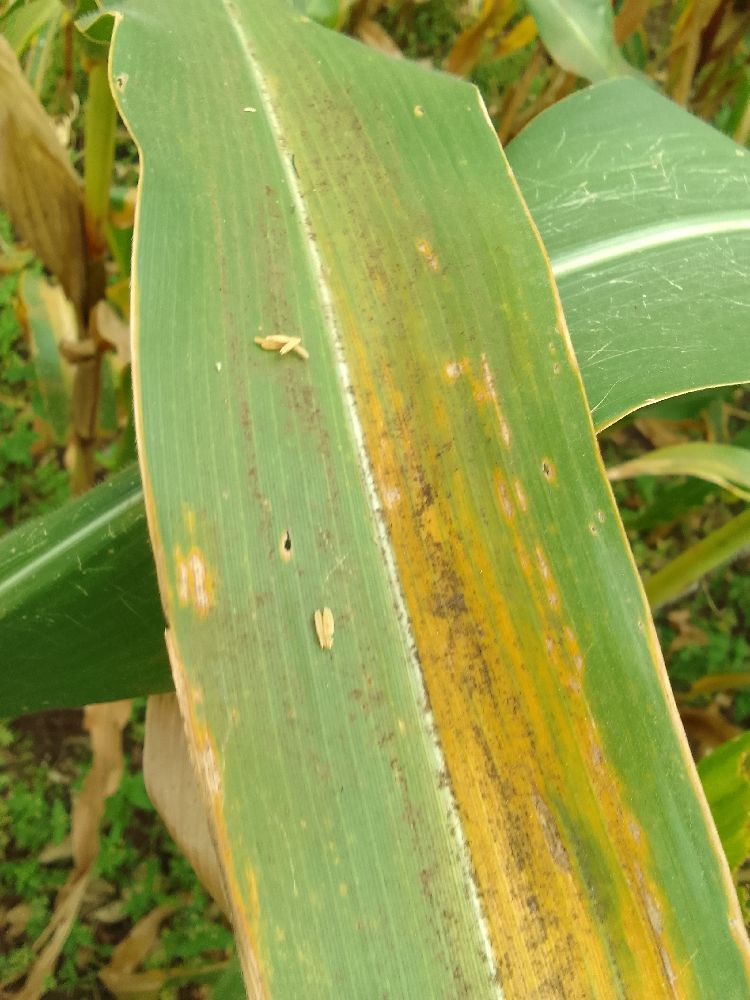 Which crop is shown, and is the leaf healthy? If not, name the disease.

maize, maize lethal necrosis
